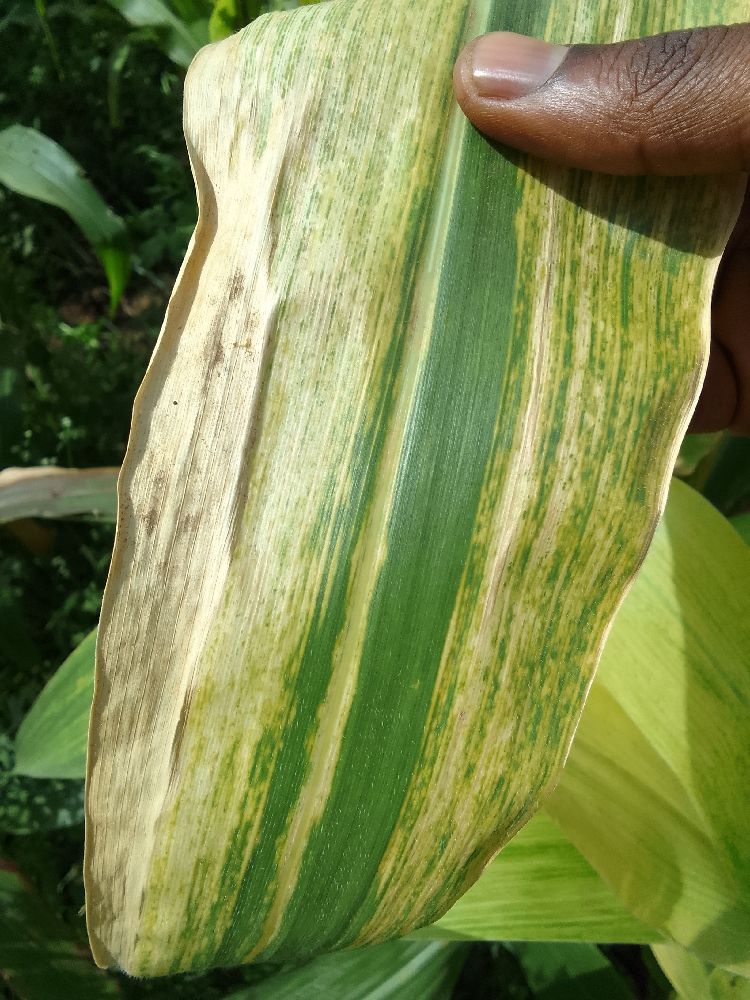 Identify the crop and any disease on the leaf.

maize, maize lethal necrosis
